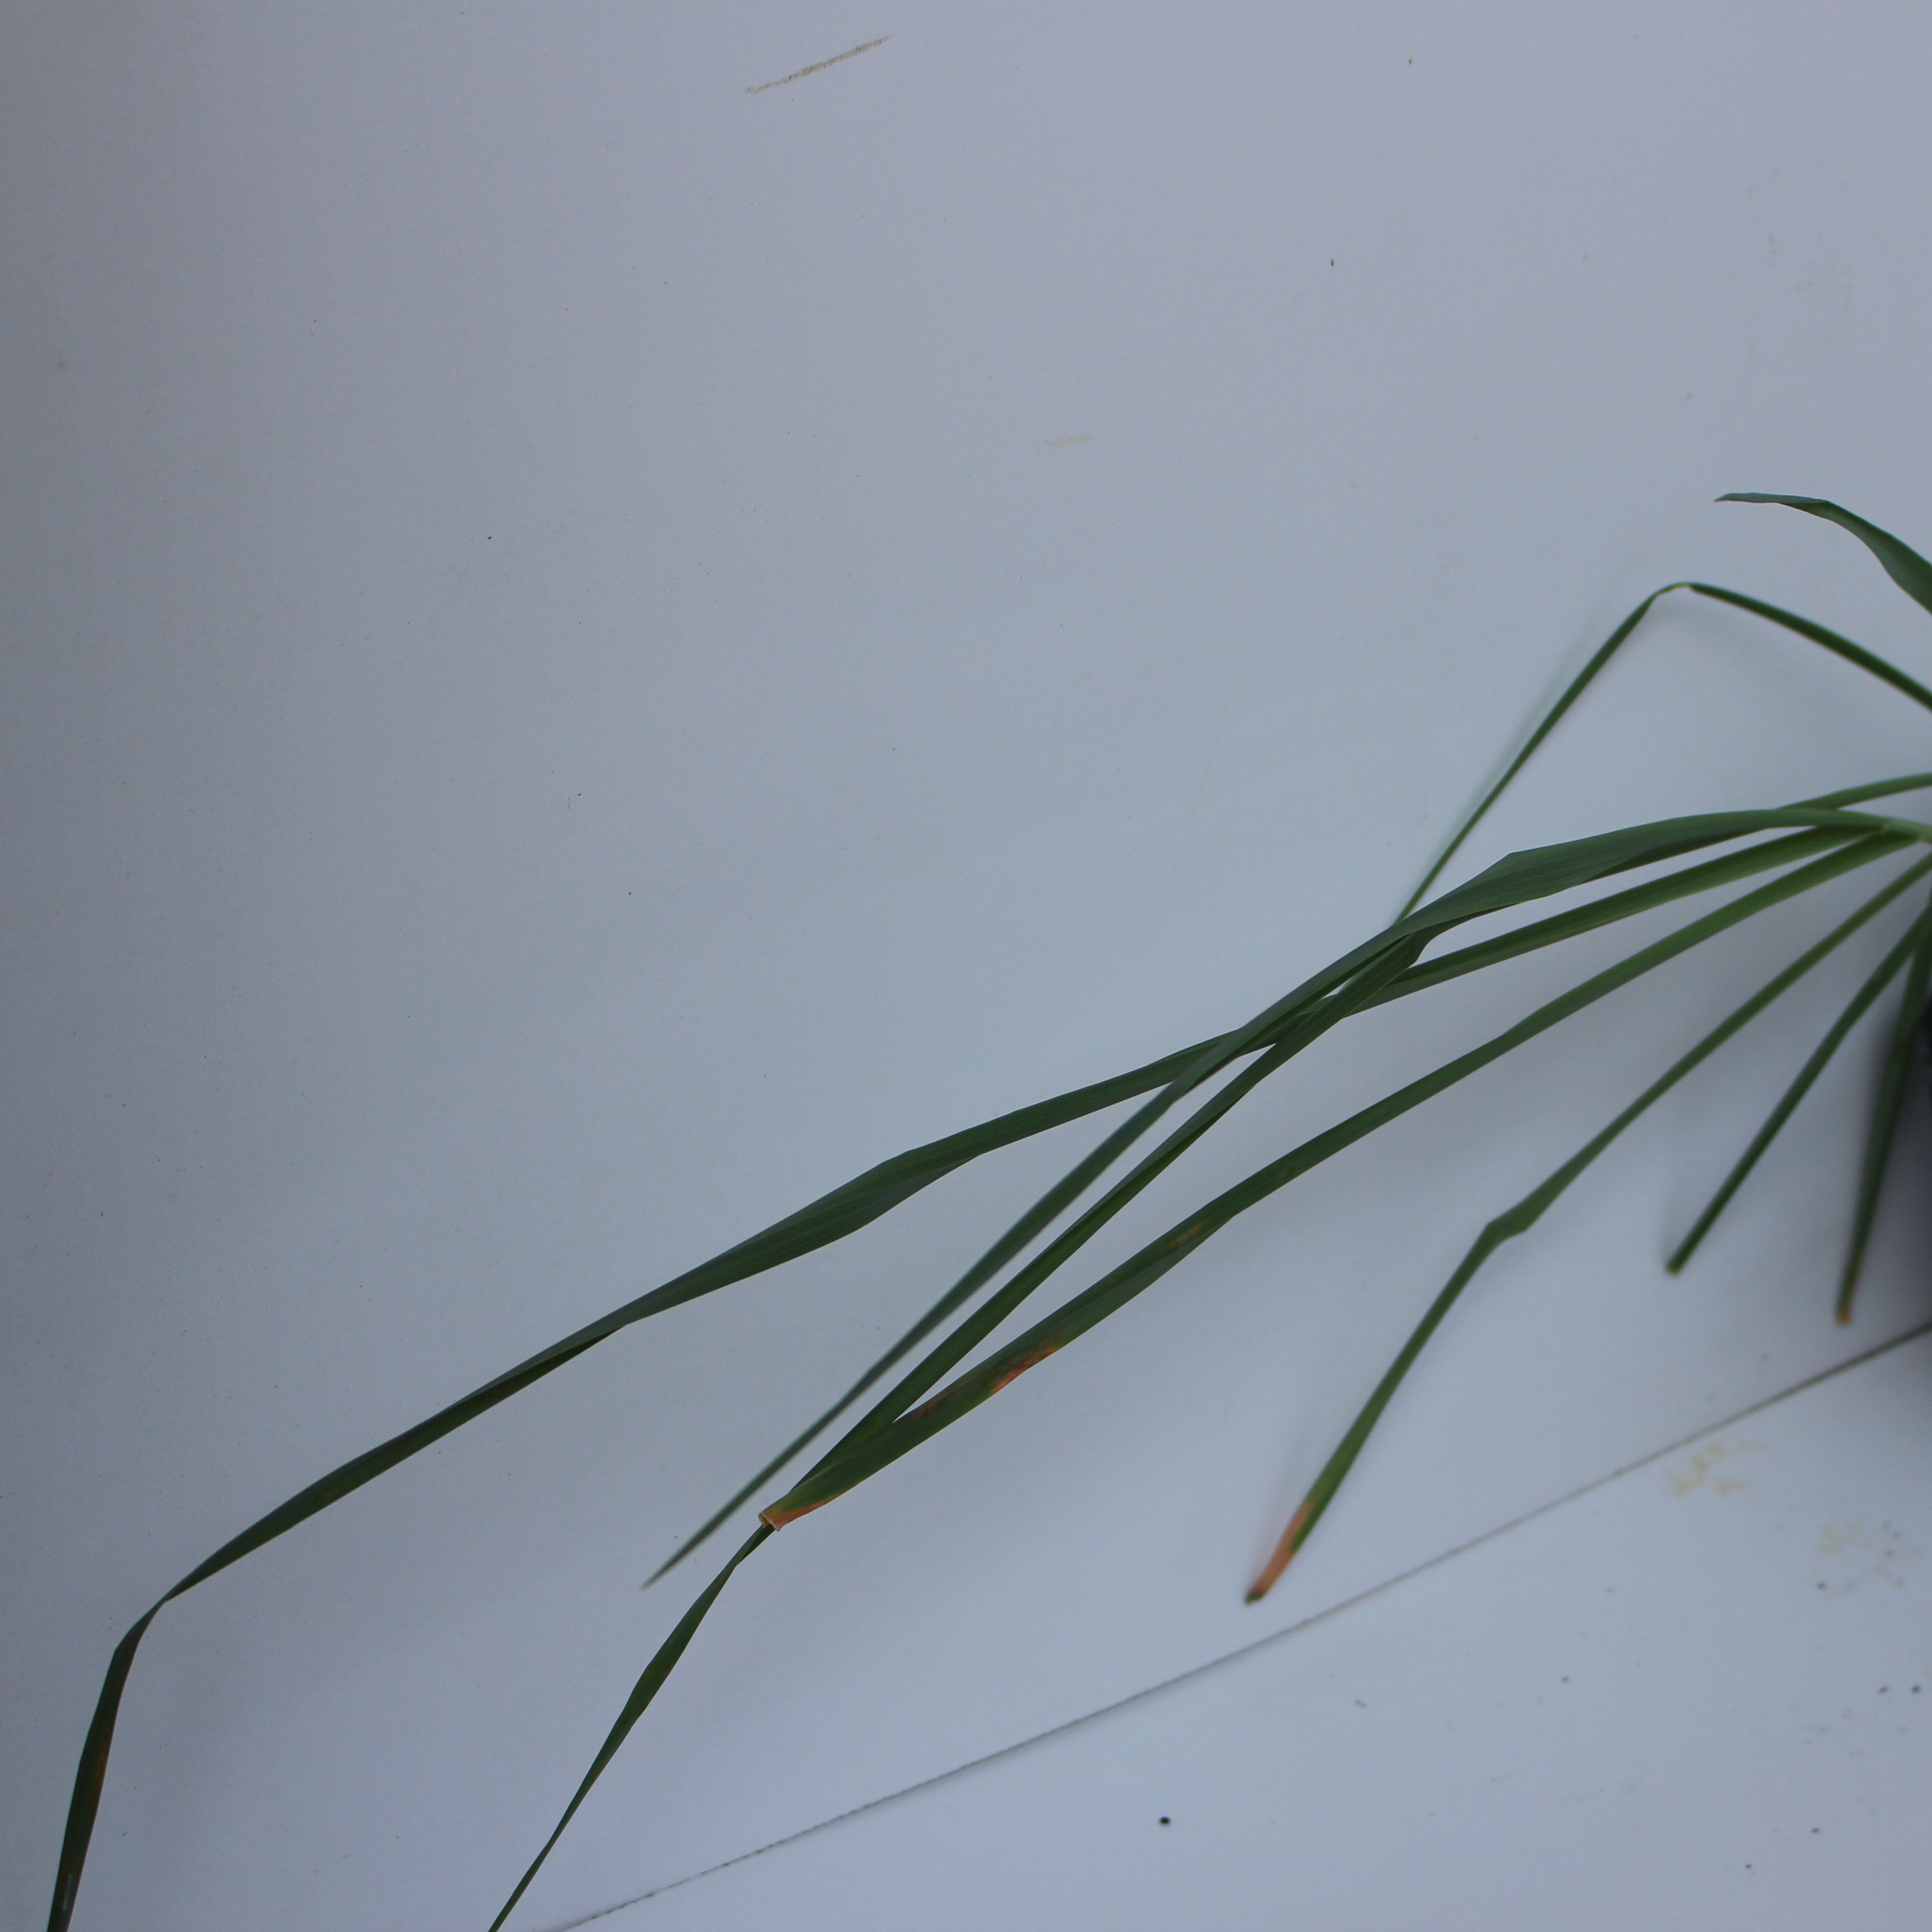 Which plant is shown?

Avena sterilis
